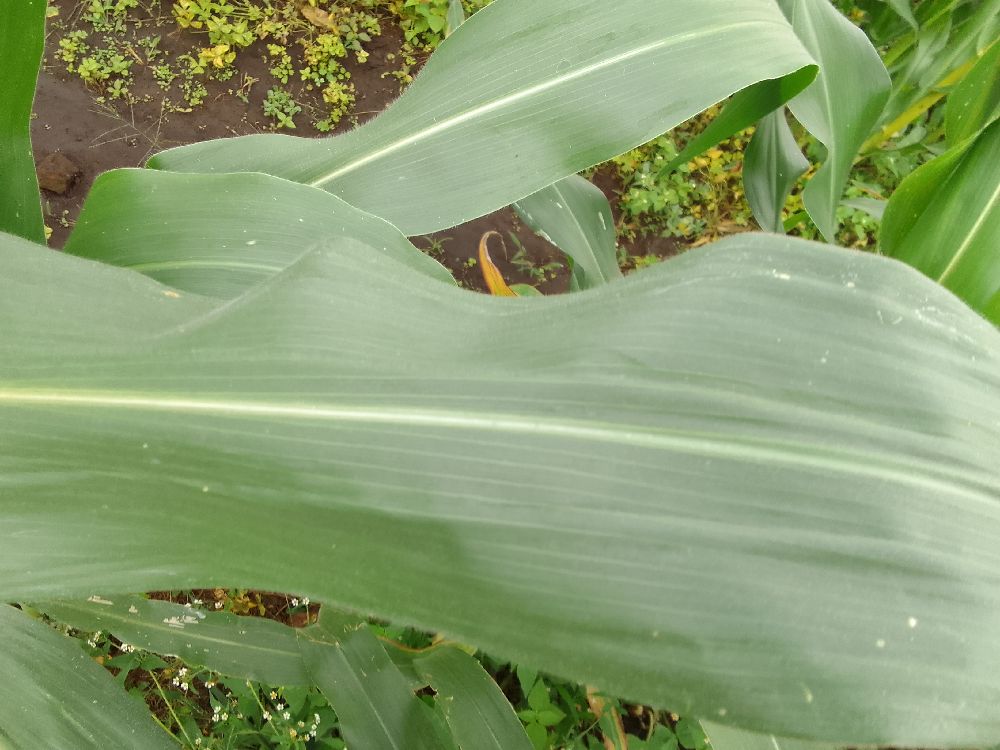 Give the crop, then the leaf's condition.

maize, healthy
